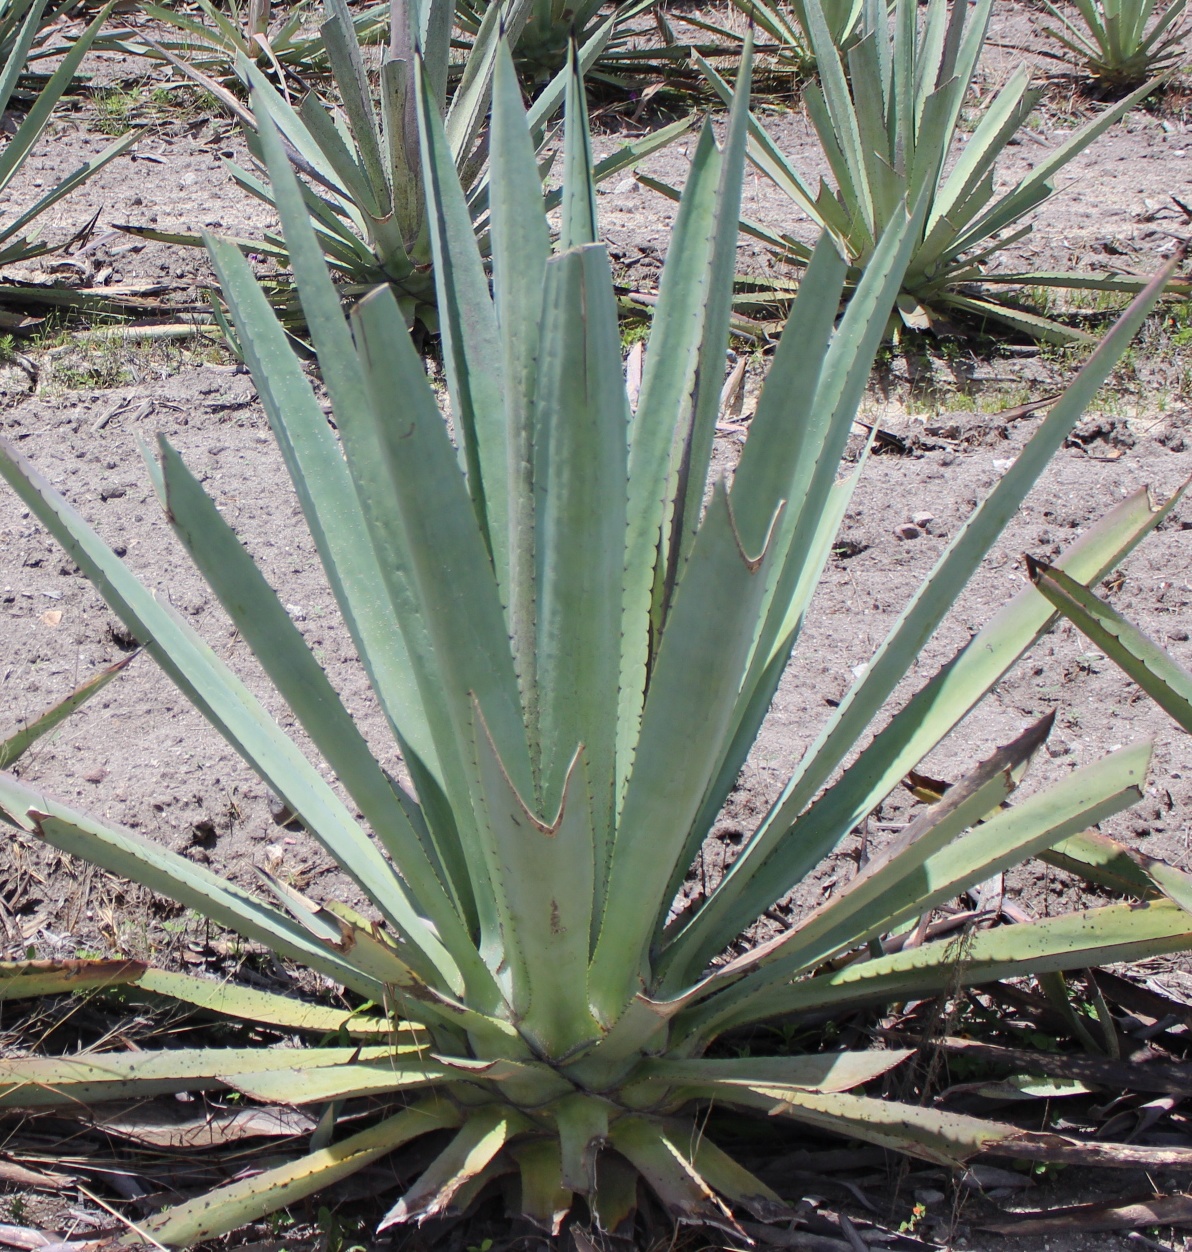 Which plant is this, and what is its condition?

agave, yellow
